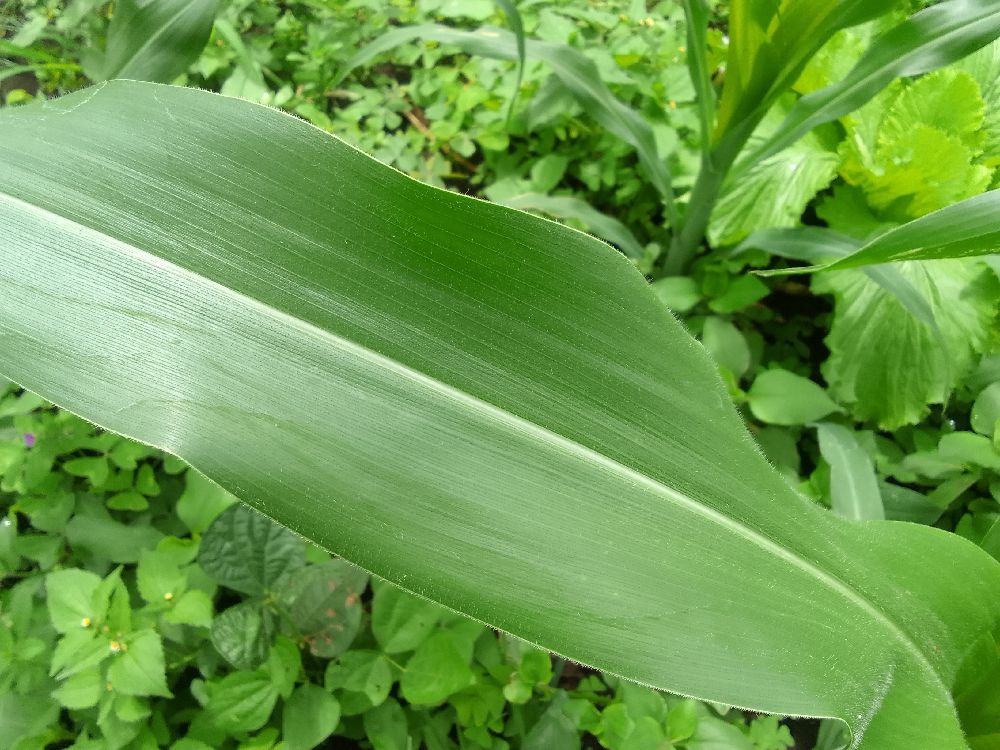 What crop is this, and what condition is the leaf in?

maize, healthy
